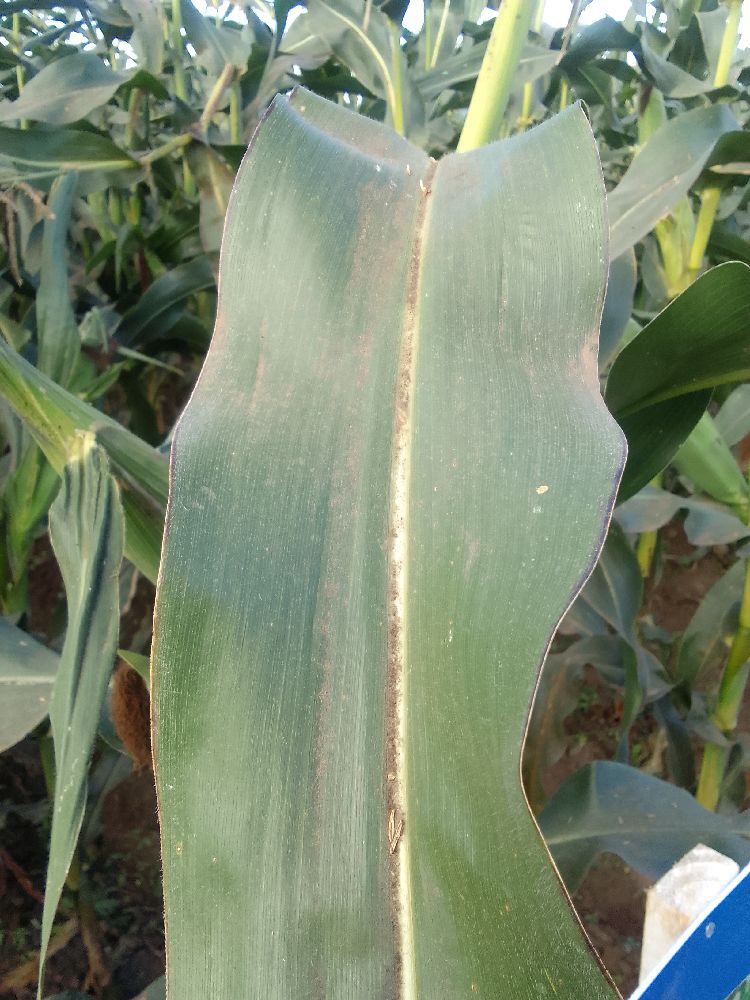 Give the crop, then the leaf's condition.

maize, healthy
